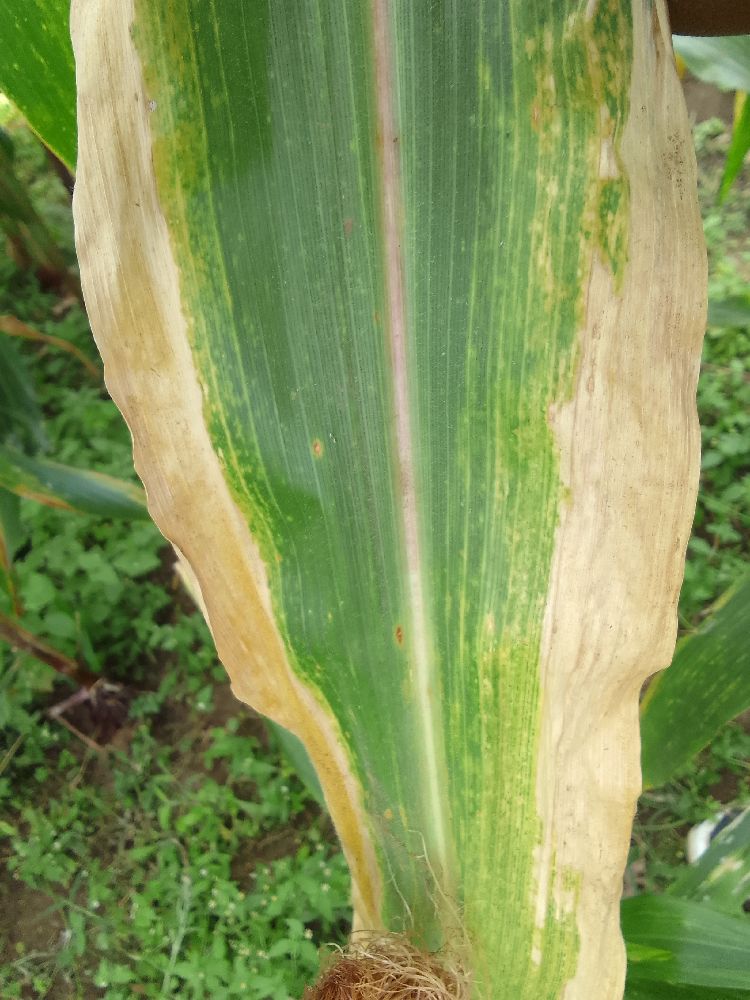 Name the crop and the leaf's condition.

maize, maize lethal necrosis
